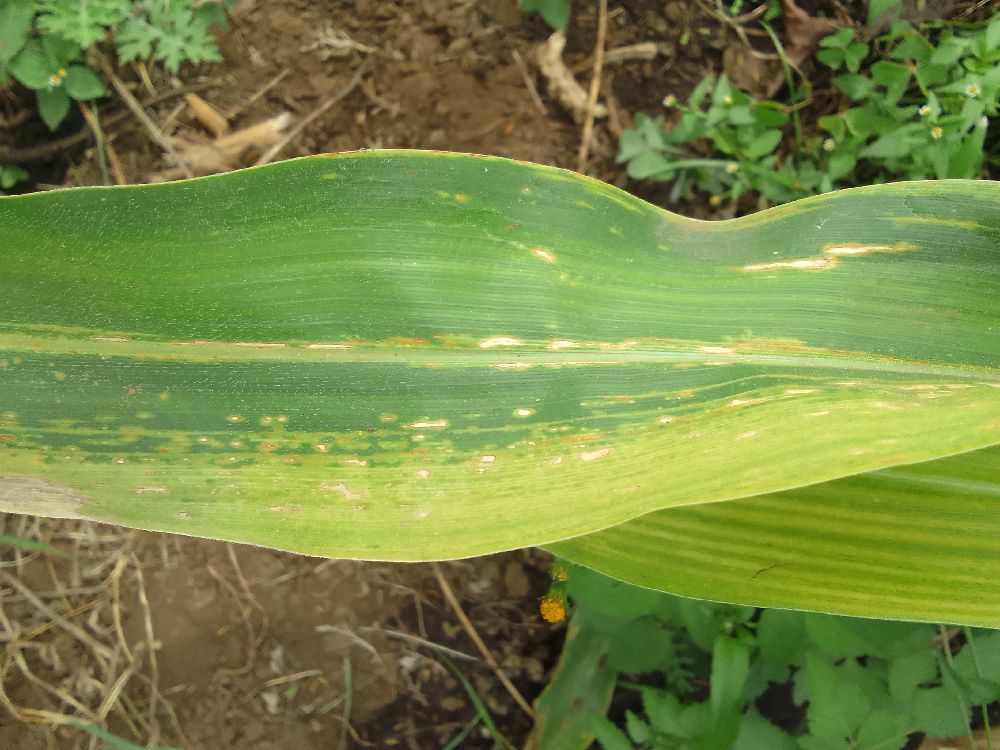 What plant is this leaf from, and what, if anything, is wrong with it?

maize, maize lethal necrosis
